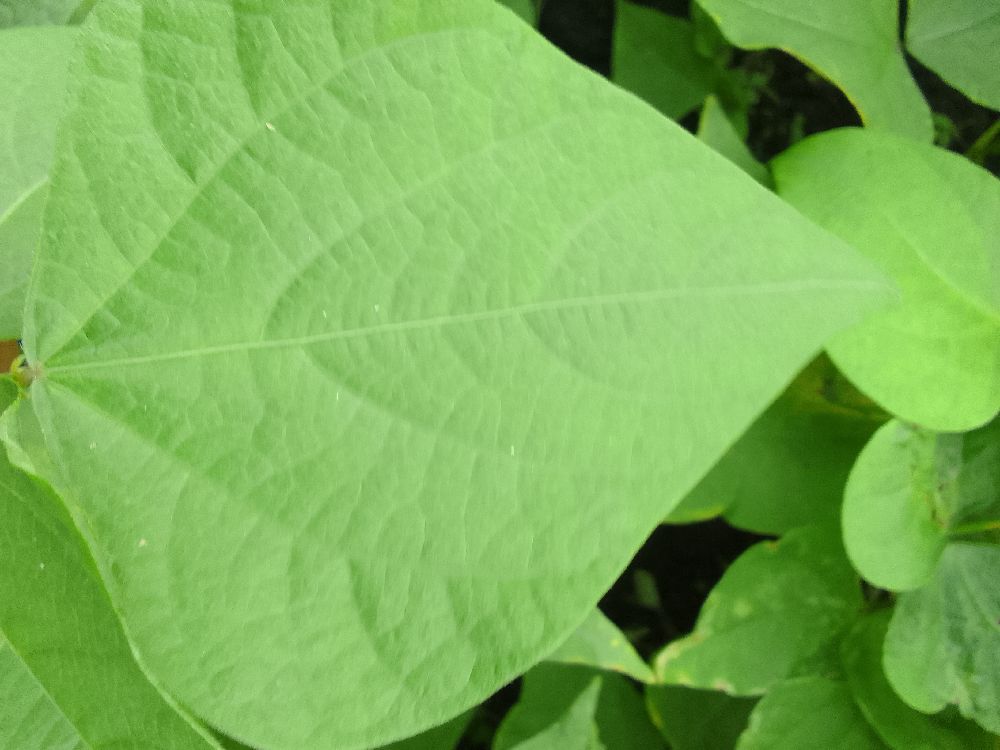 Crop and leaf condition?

common bean, healthy
